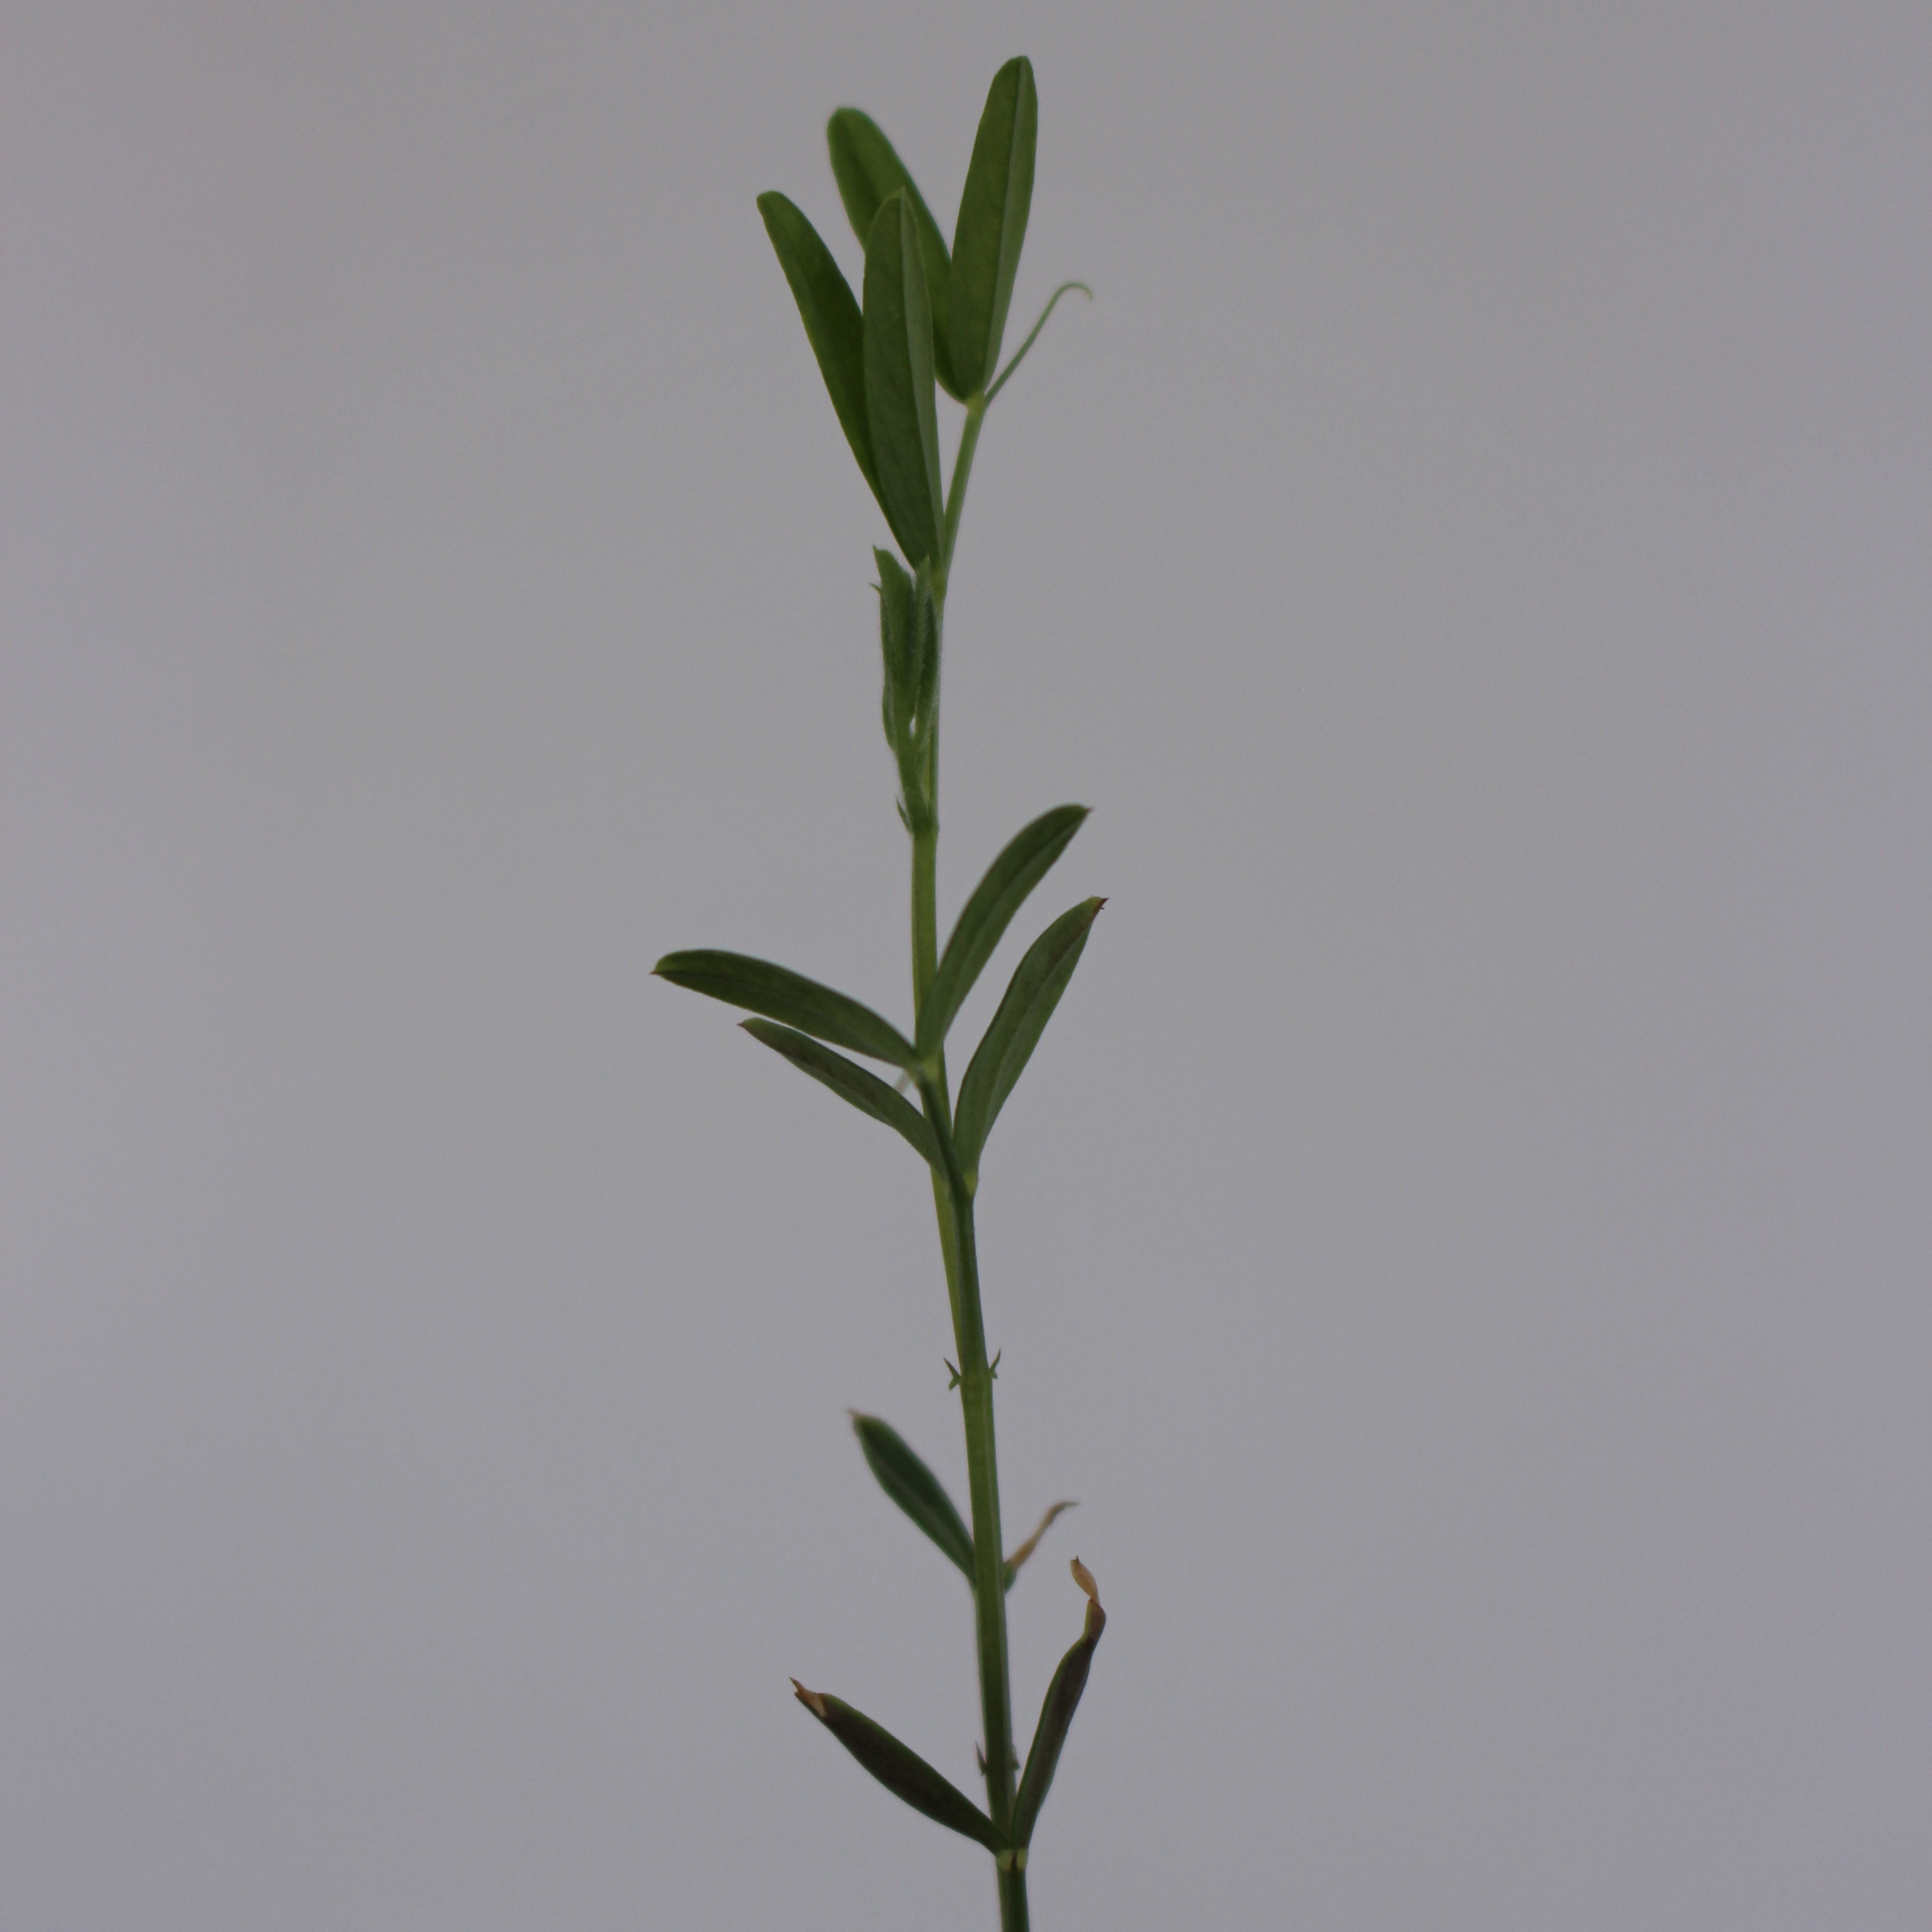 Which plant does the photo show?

Vicia sativa
